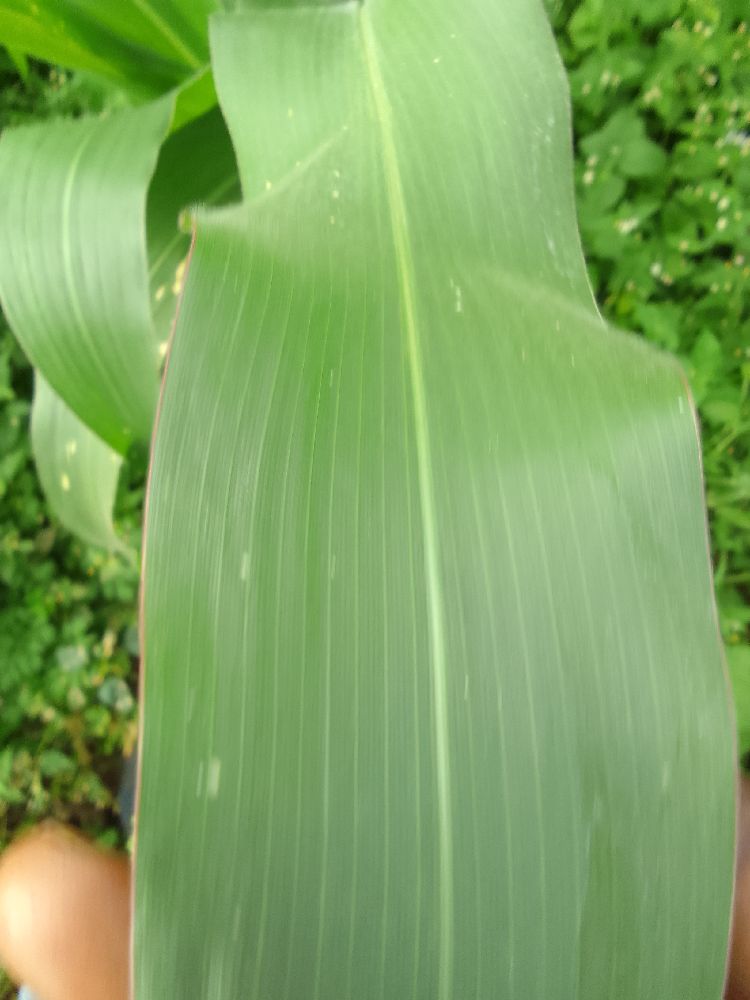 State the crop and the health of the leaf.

maize, healthy
